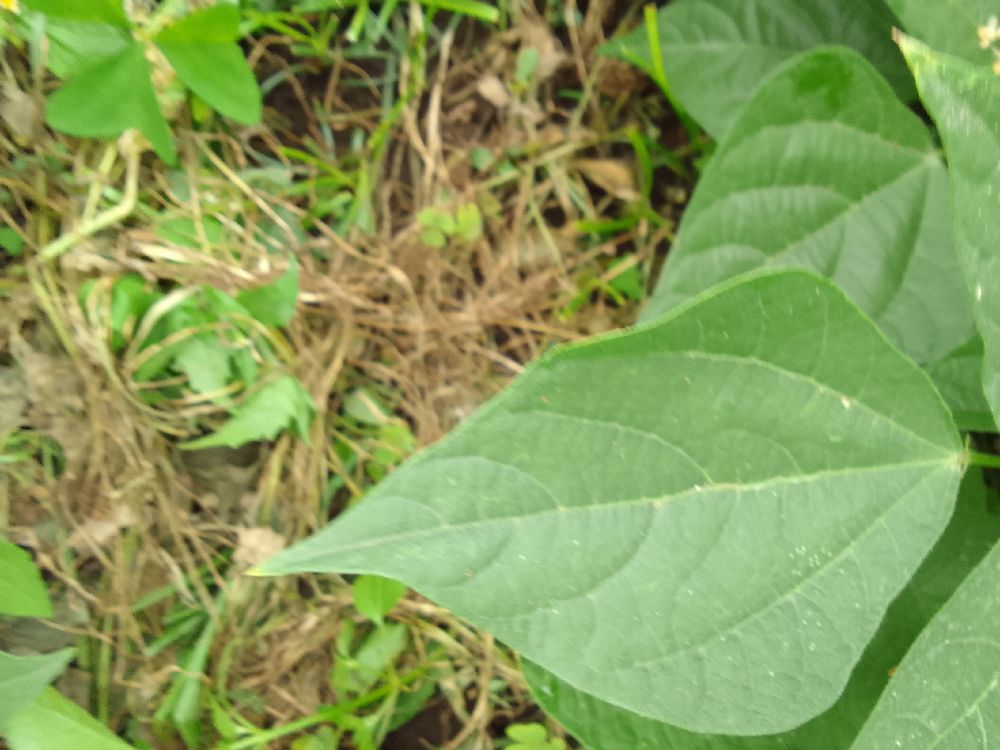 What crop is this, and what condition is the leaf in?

common bean, healthy
